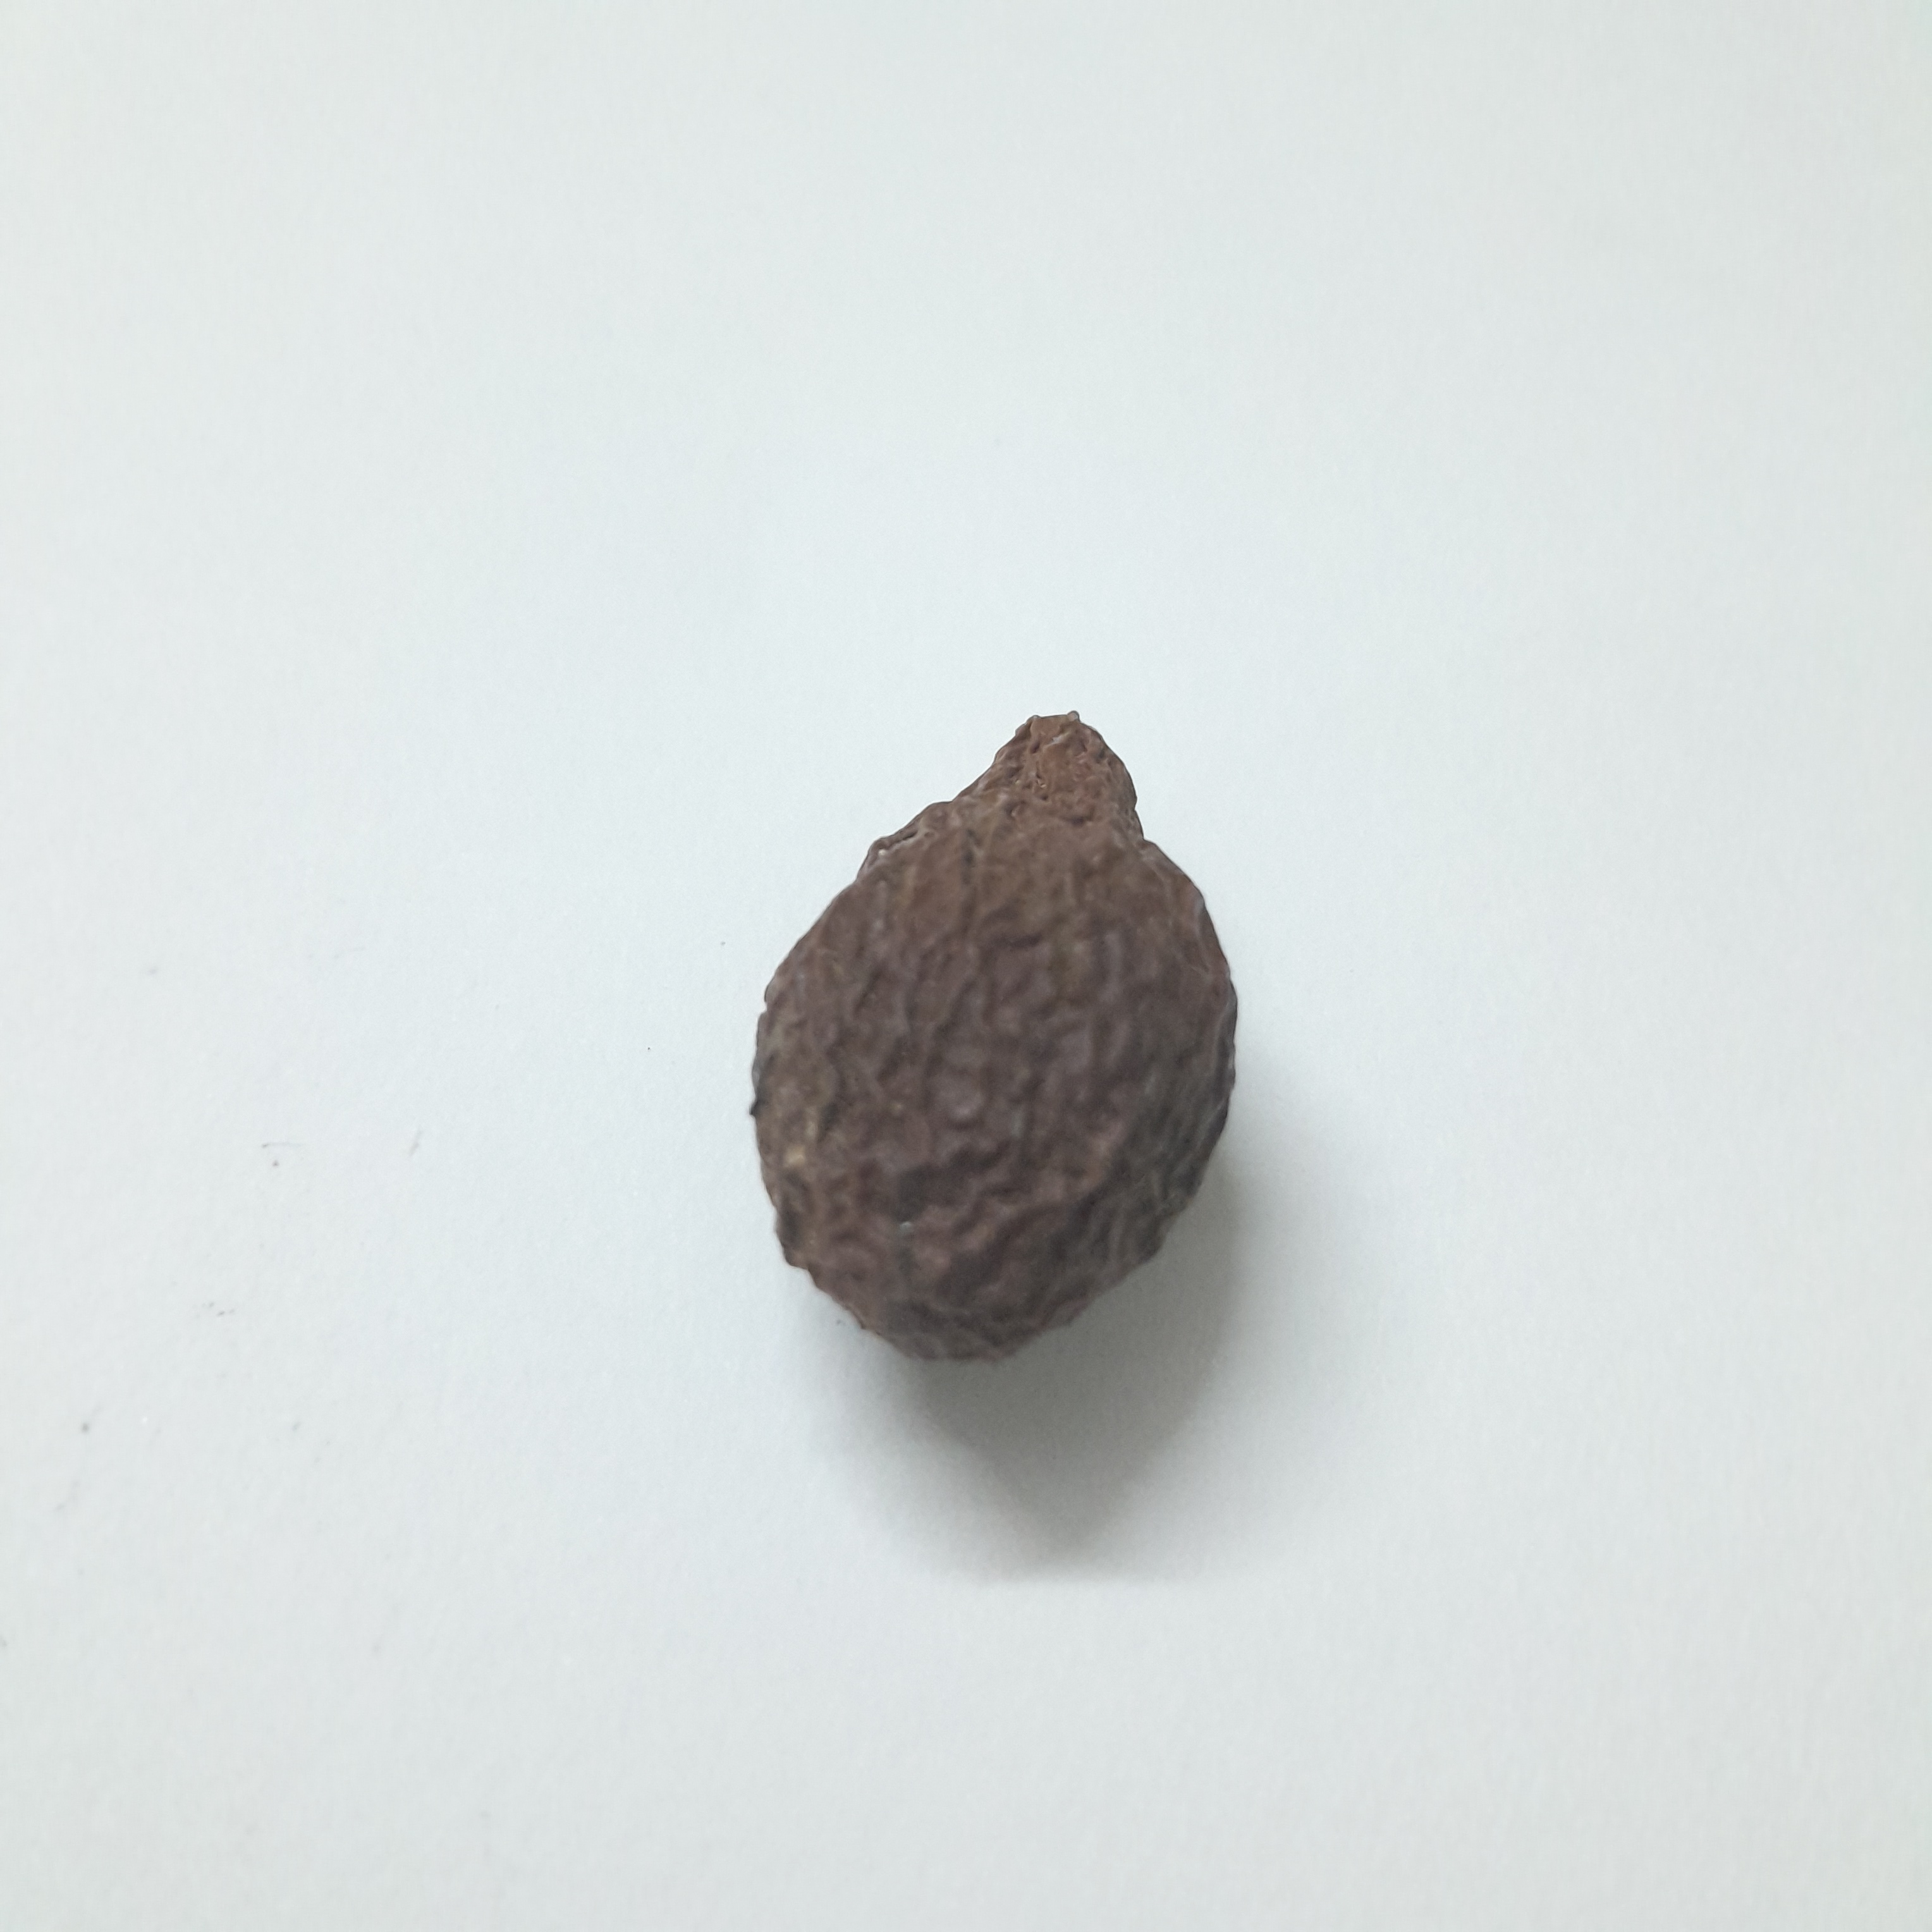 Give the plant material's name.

niranjanphal
